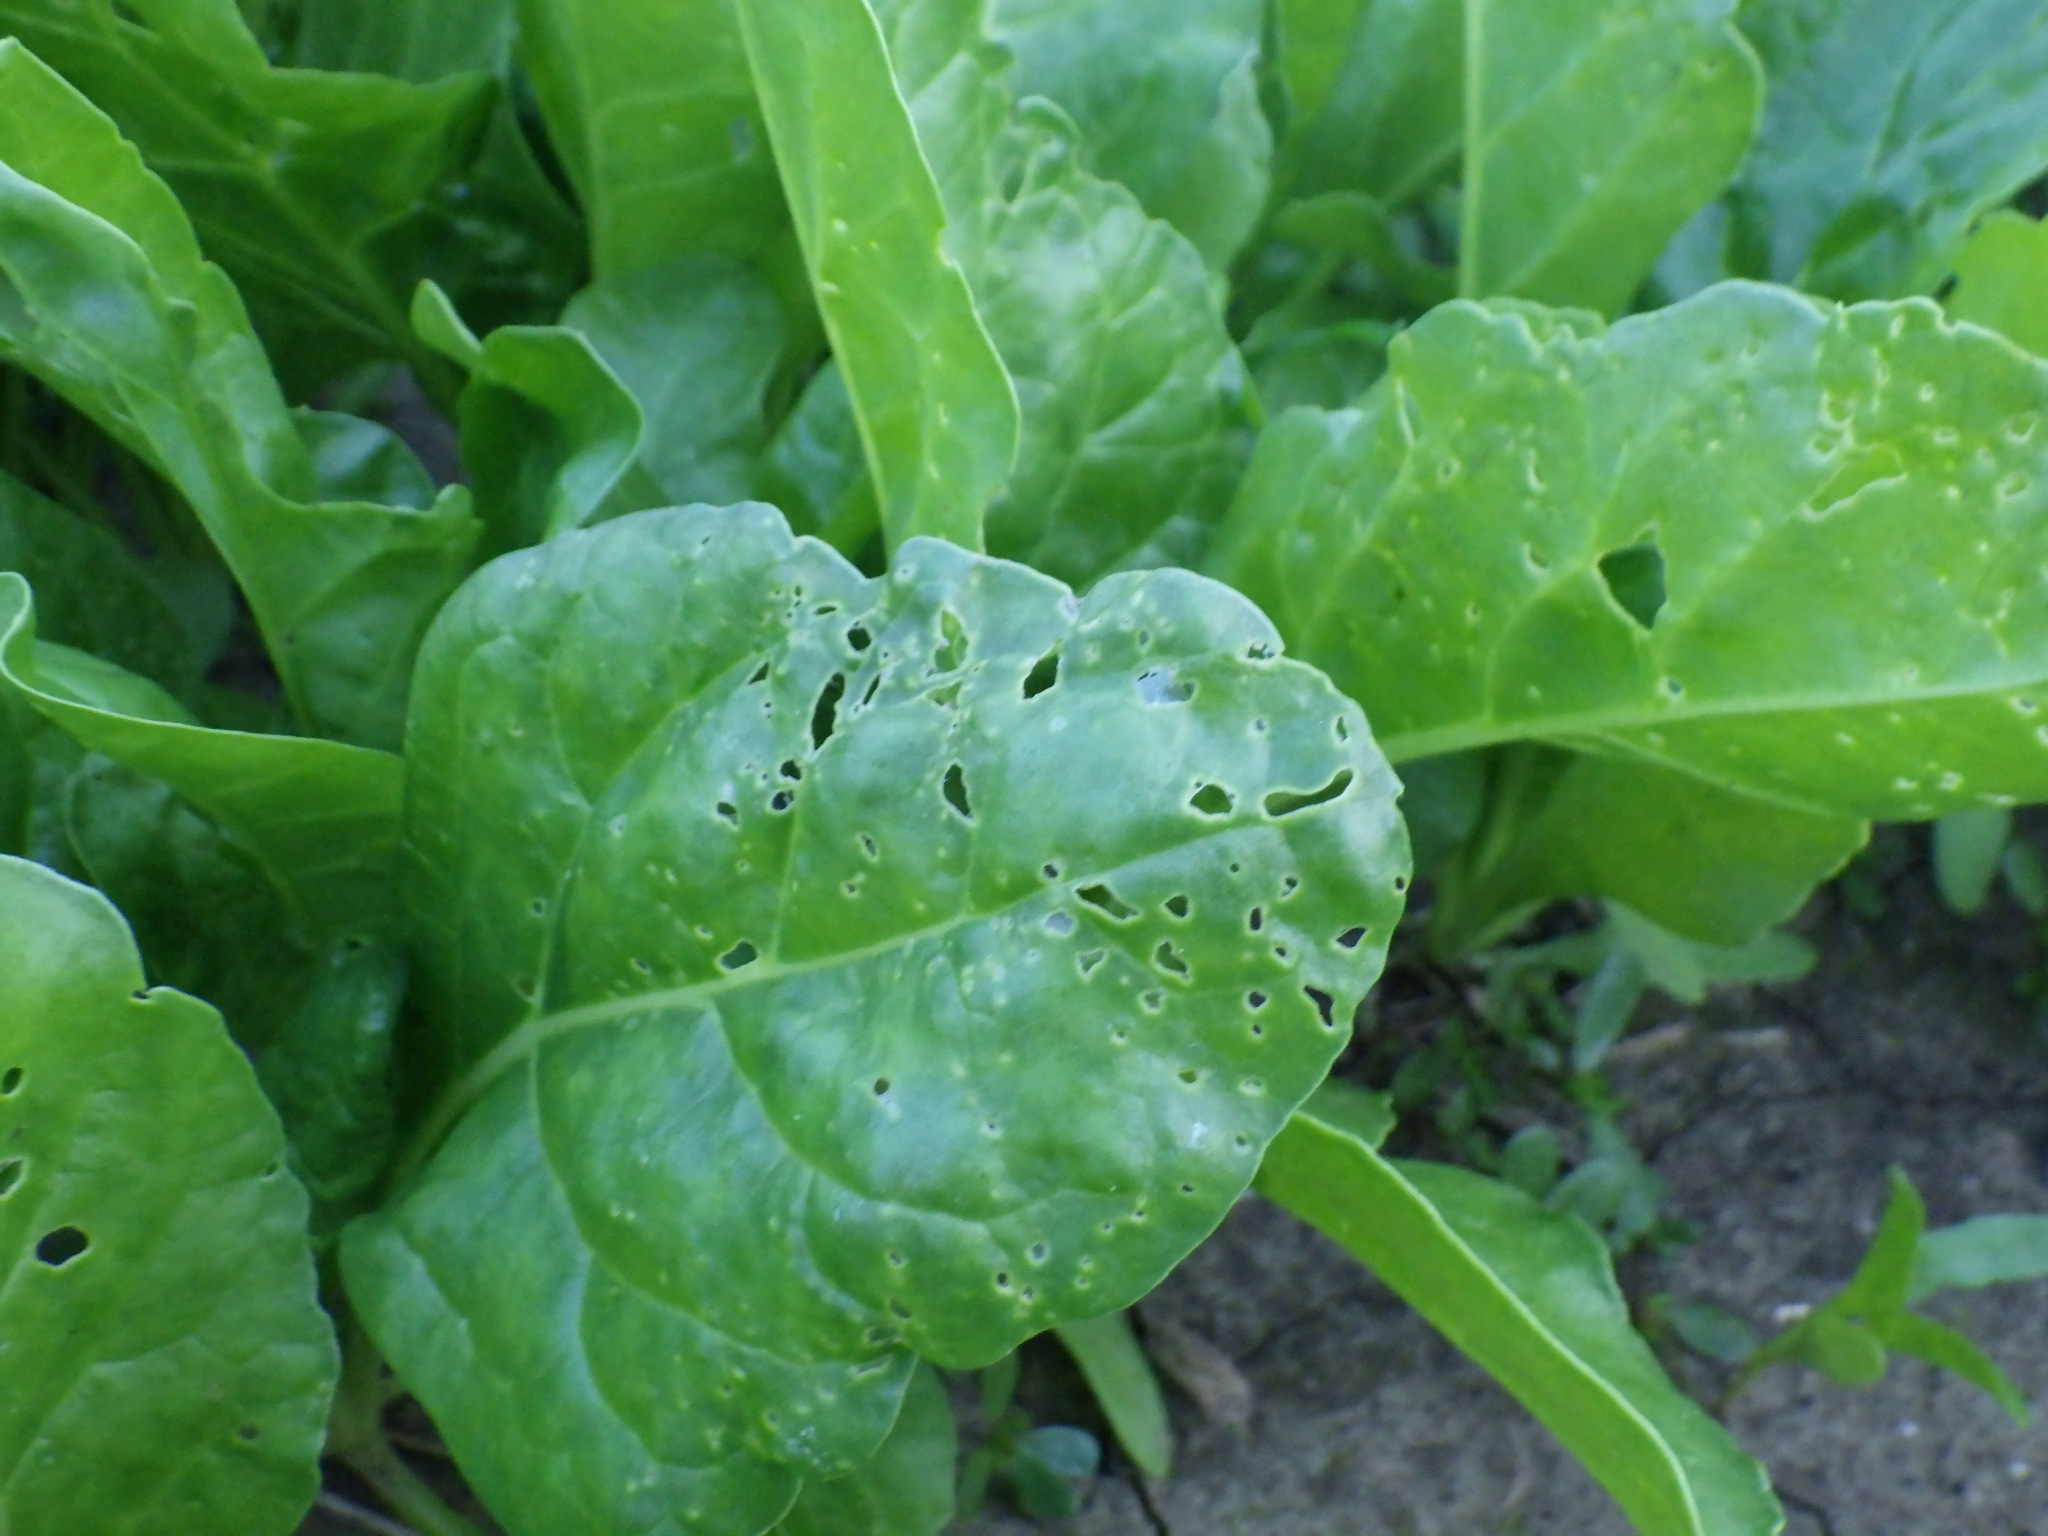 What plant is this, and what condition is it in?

chard, cercospora, phytophagous
